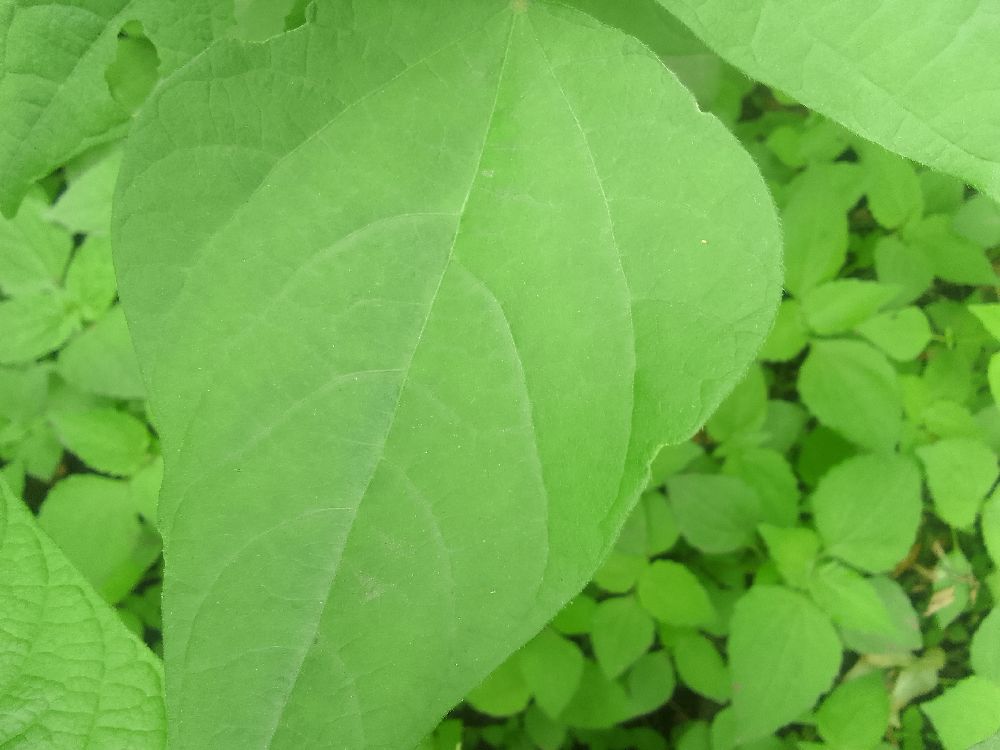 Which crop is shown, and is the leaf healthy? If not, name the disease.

common bean, healthy
